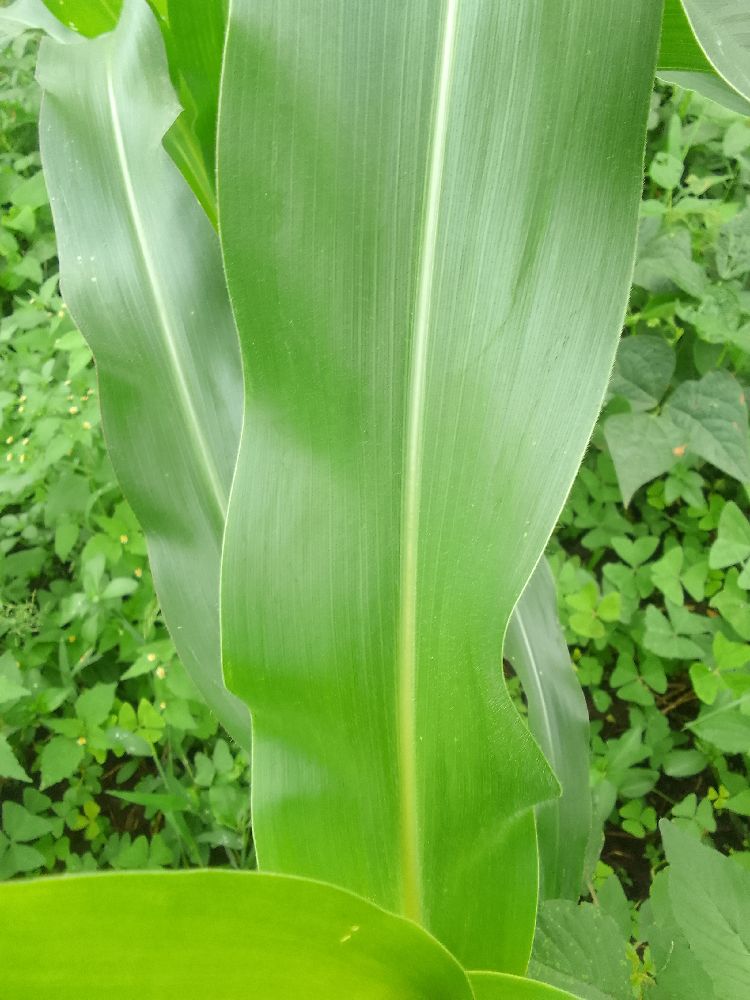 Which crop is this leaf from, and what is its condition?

maize, healthy
